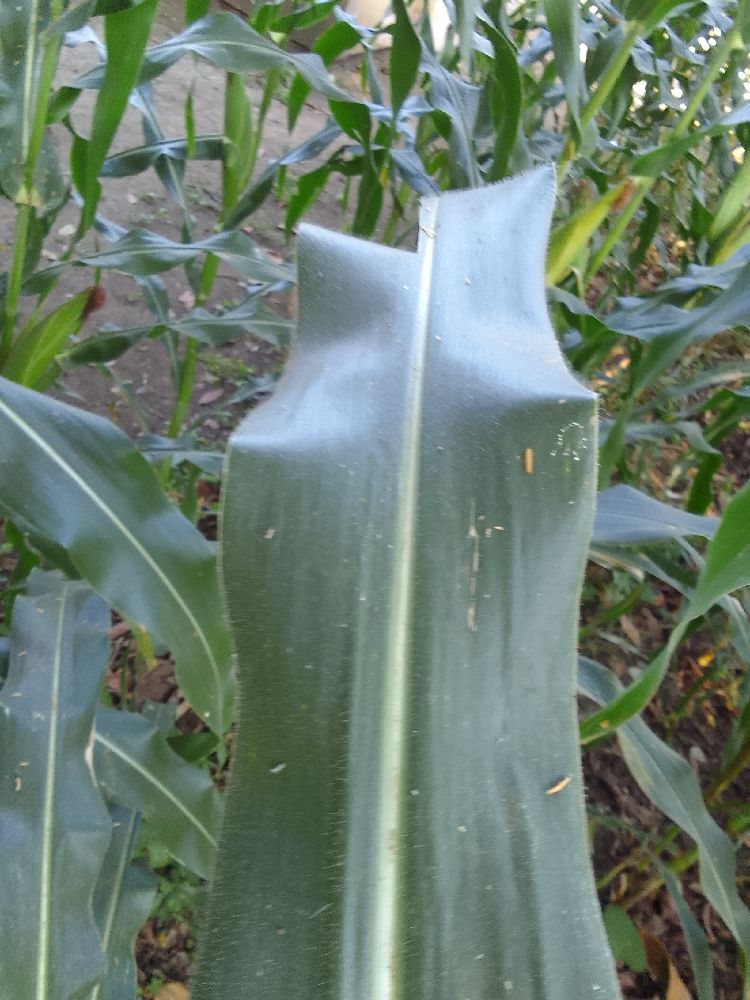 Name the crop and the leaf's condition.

maize, healthy
